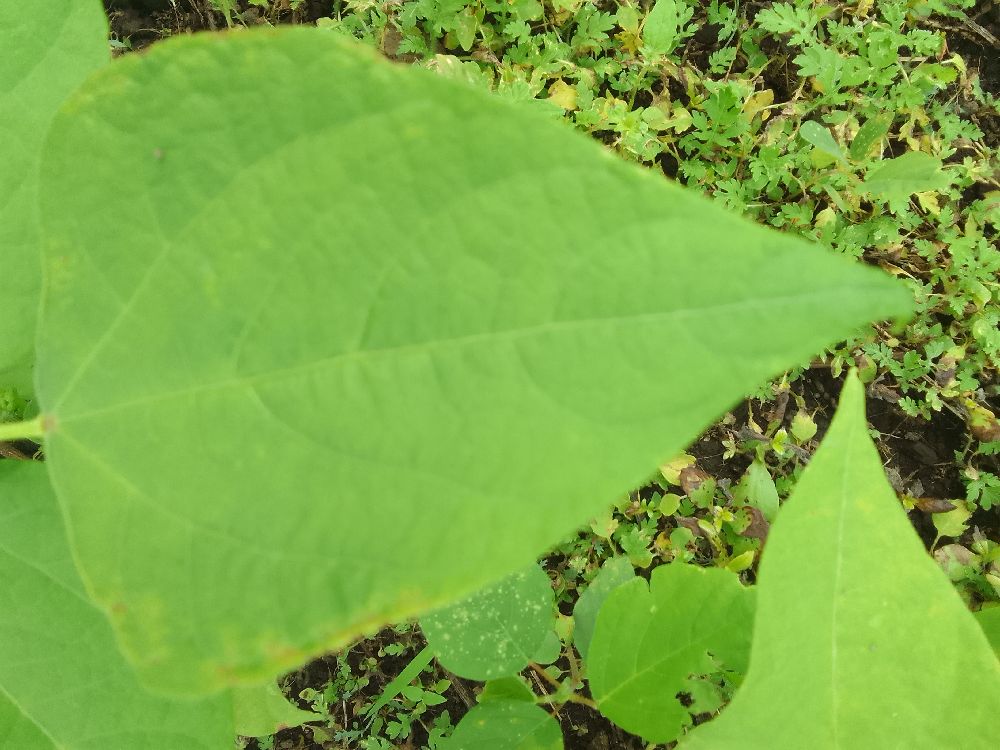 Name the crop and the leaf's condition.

common bean, healthy
